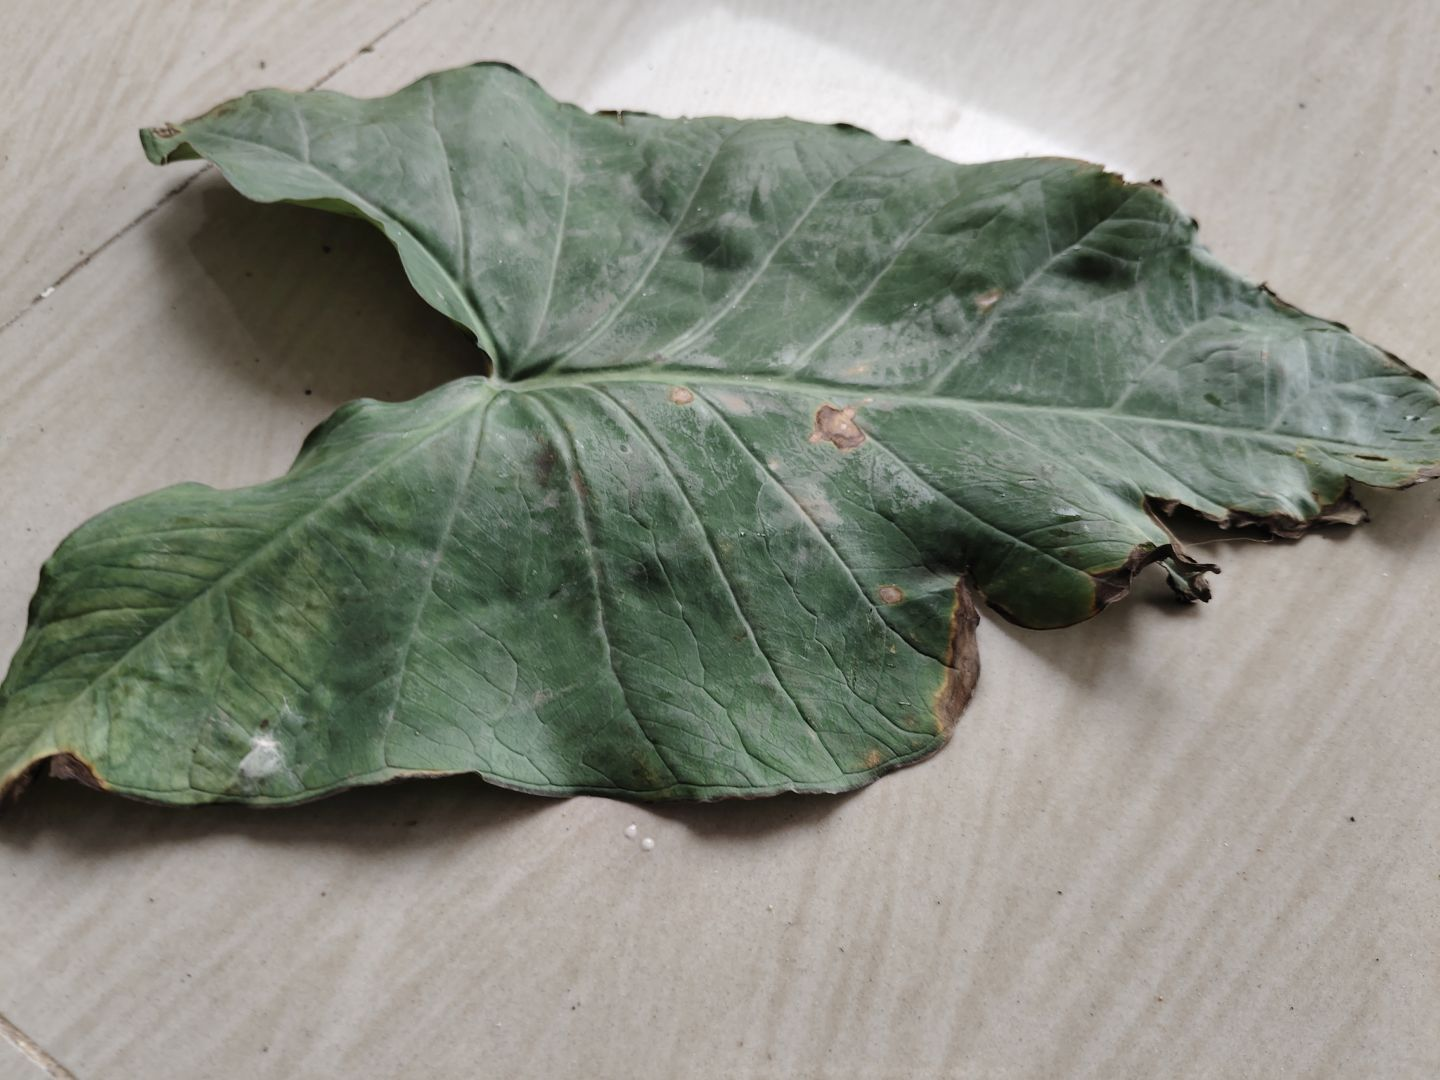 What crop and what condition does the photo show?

taro, leaf blight
